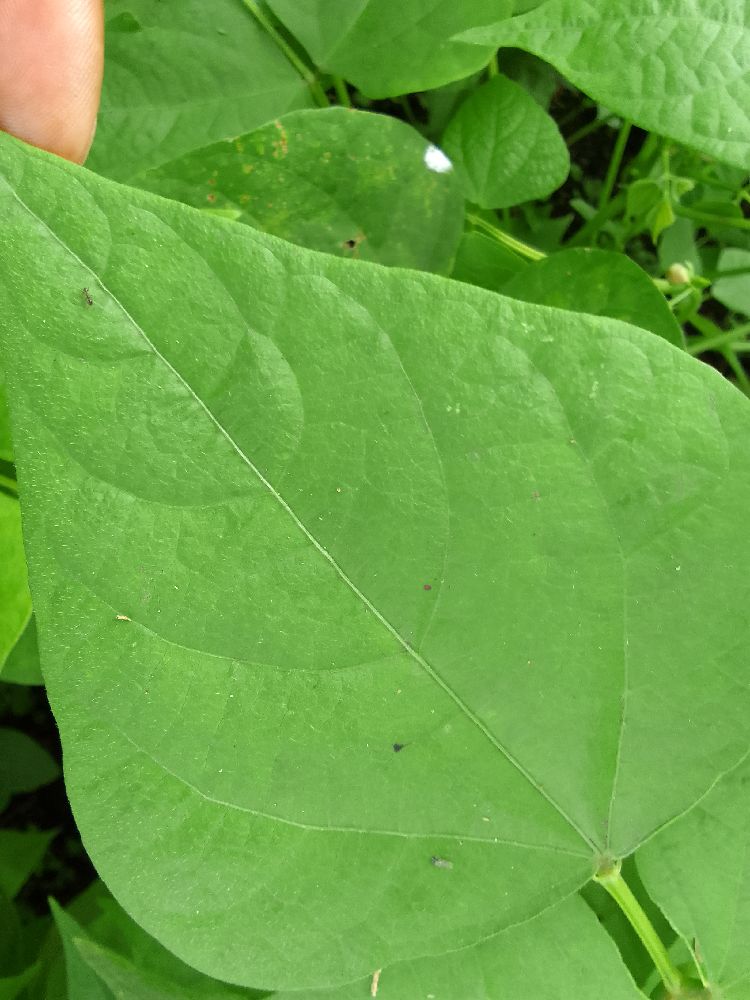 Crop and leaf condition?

common bean, healthy
